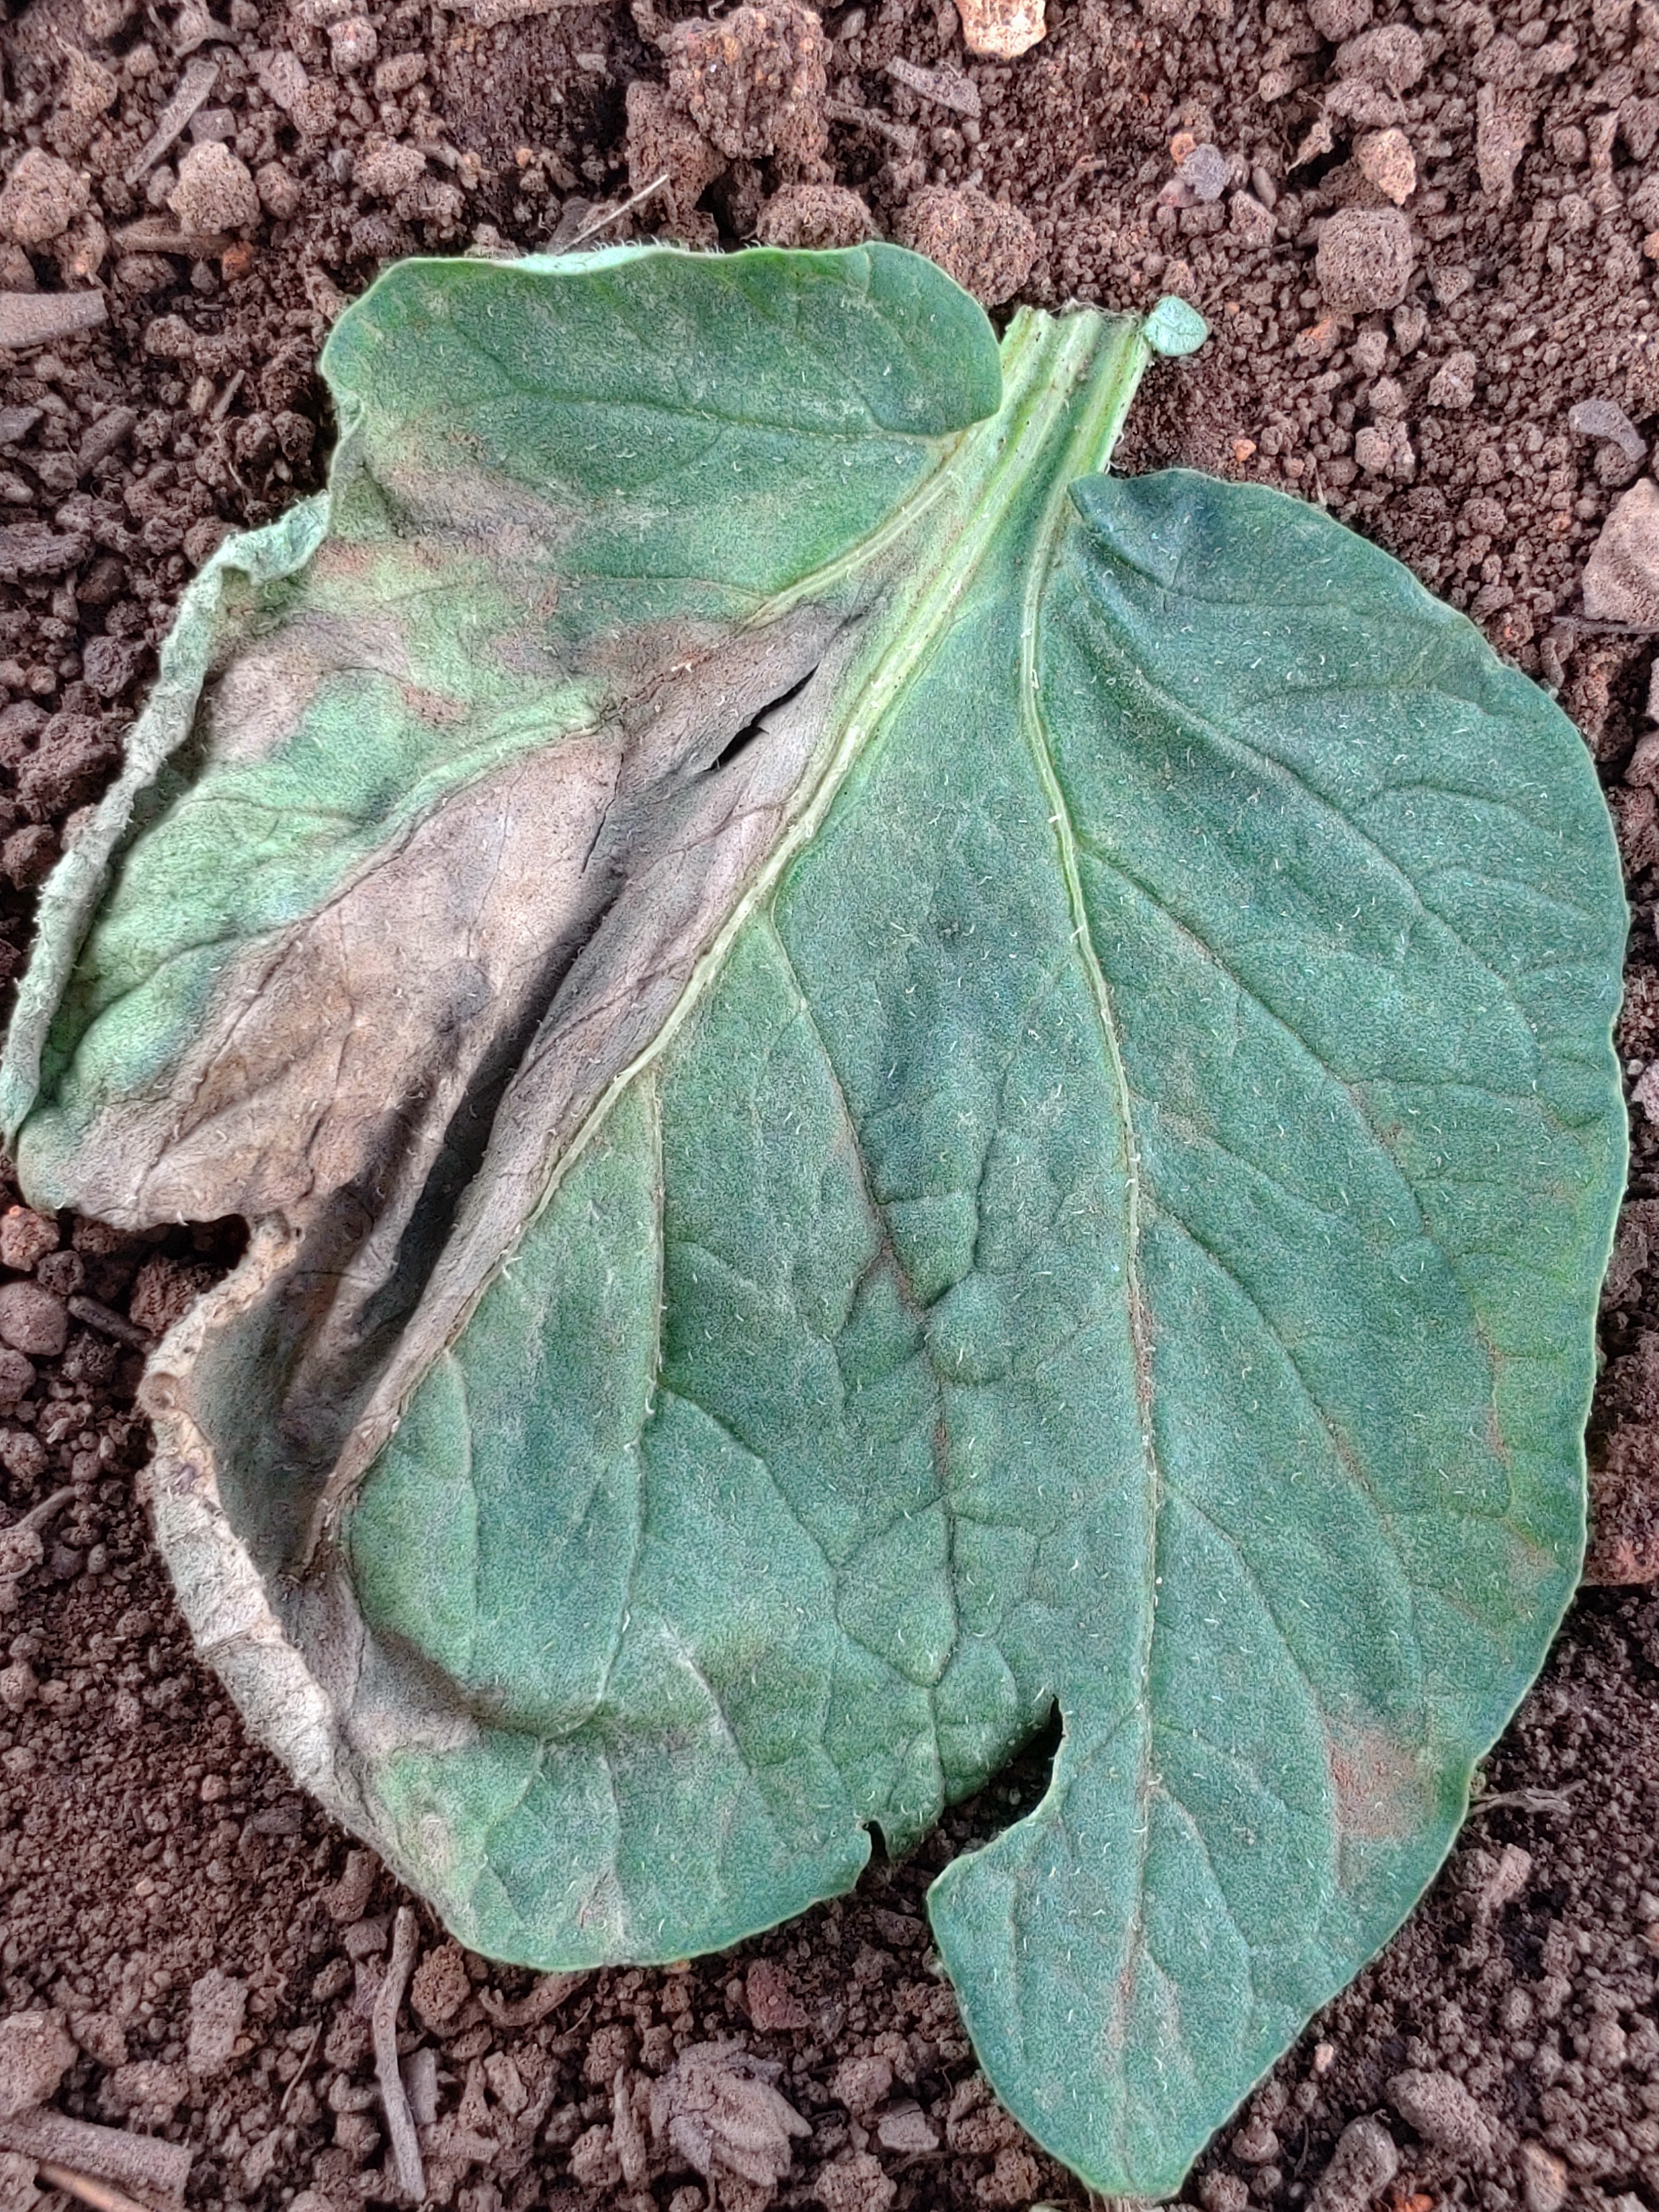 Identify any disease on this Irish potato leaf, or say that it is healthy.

early blight
